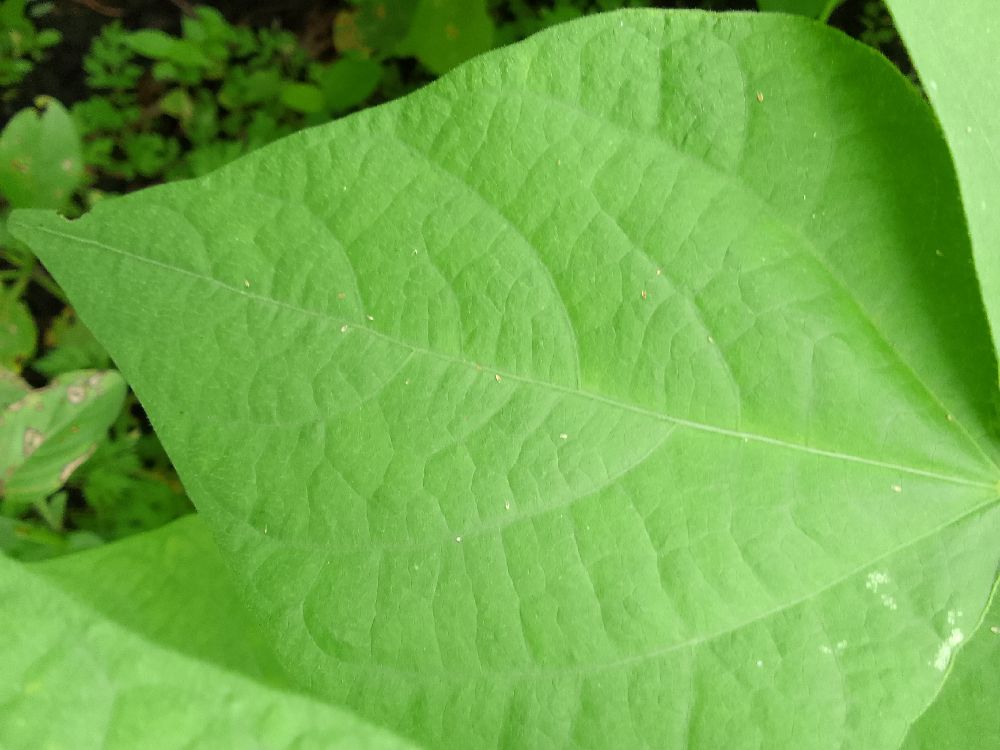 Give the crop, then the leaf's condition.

common bean, healthy
